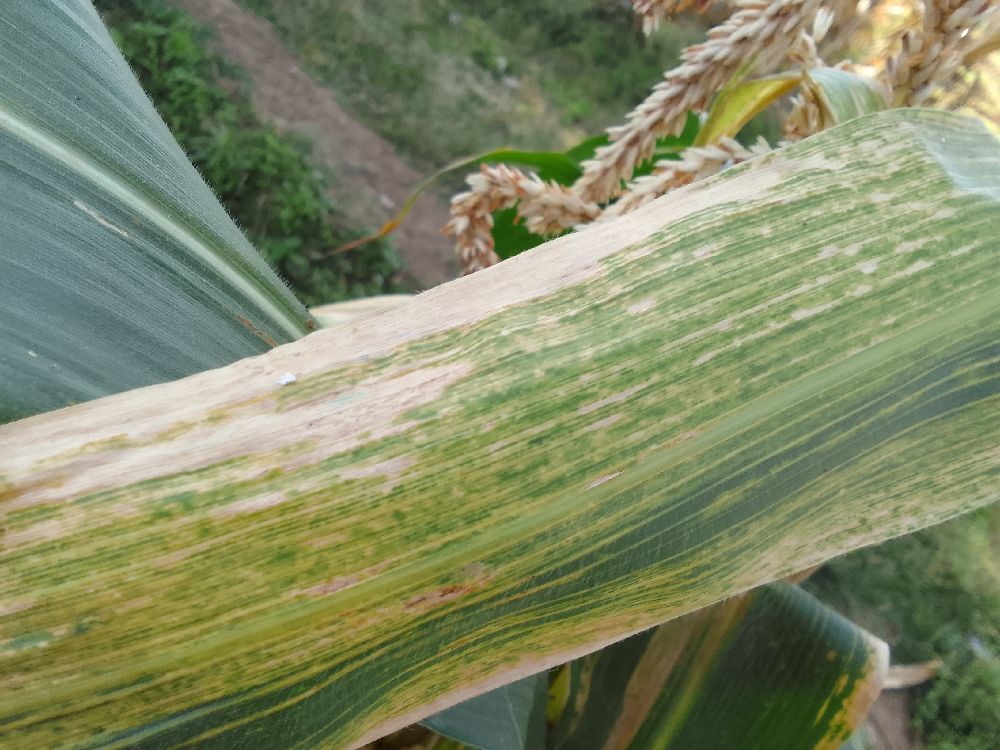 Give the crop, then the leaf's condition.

maize, maize lethal necrosis
